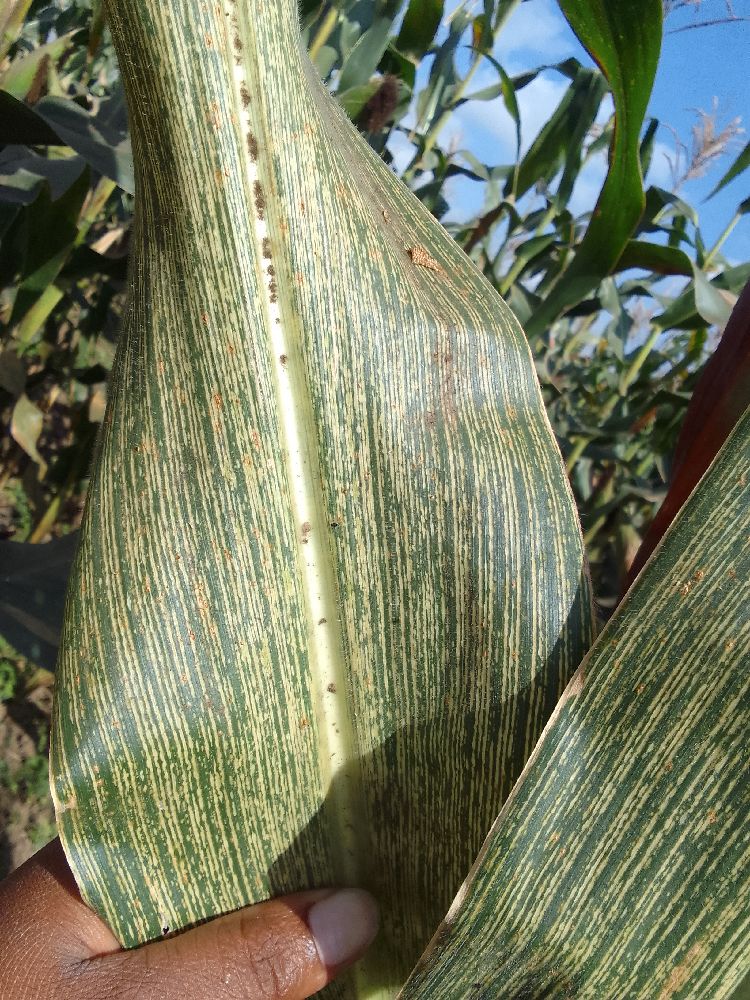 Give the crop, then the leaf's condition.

maize, maize streak virus
